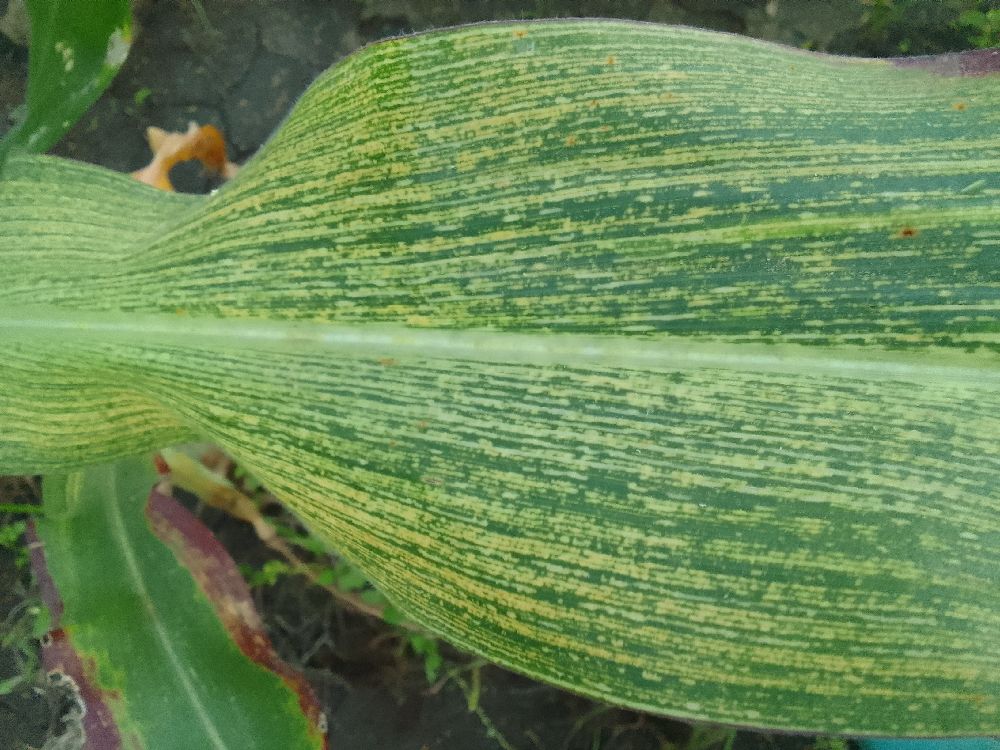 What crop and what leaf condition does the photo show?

maize, maize streak virus
